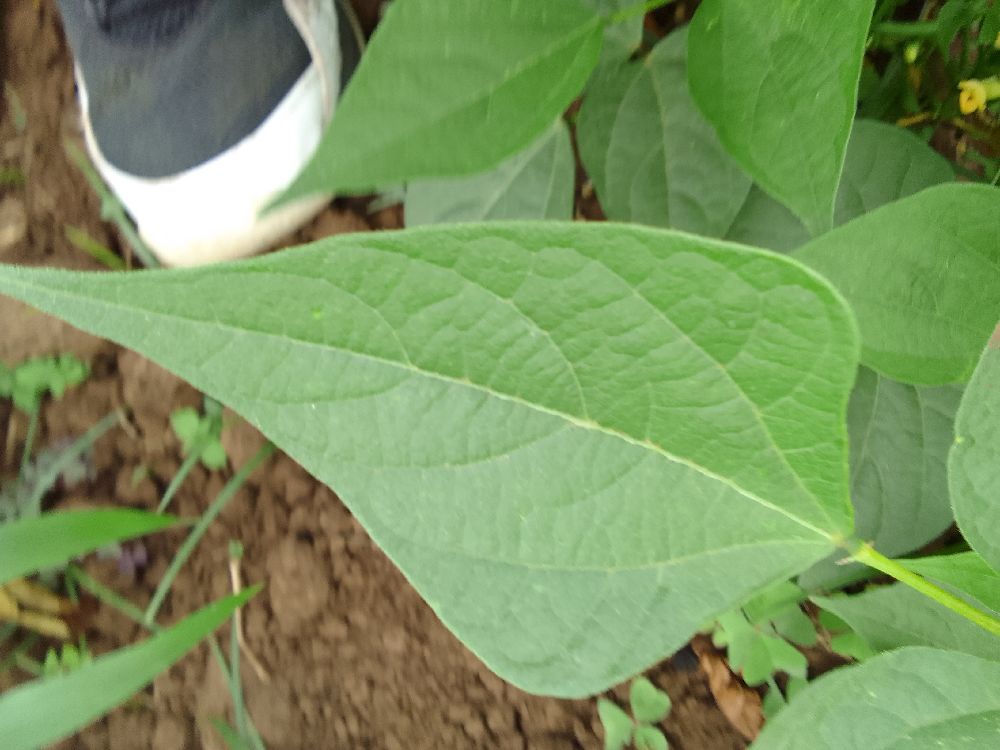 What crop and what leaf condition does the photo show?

common bean, healthy
